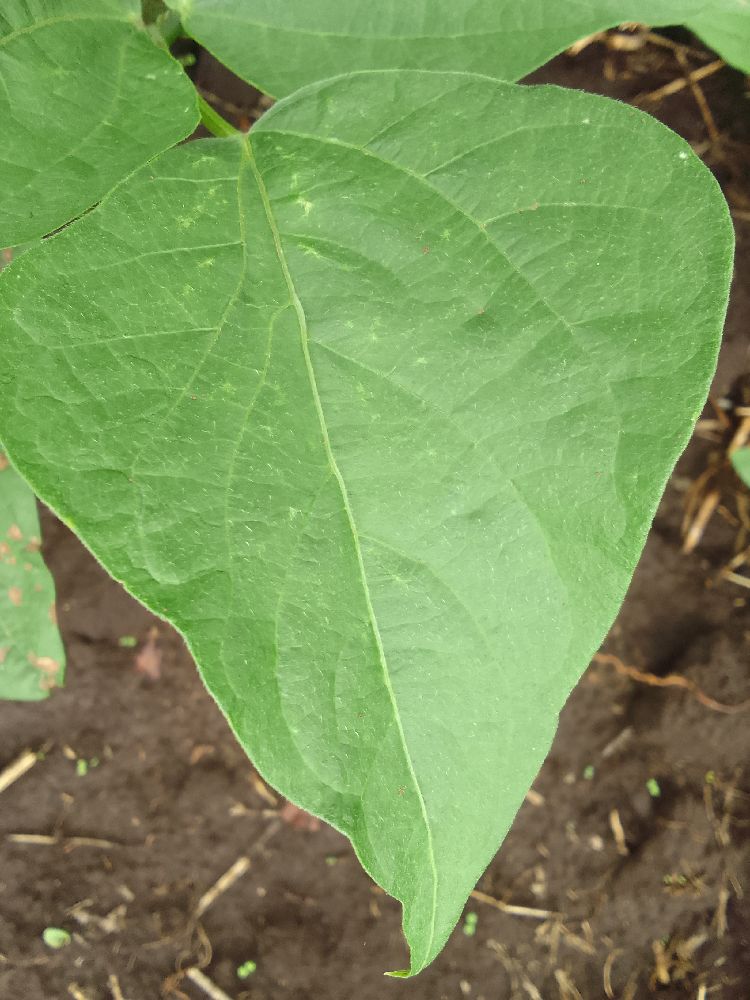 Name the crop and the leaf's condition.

common bean, healthy
